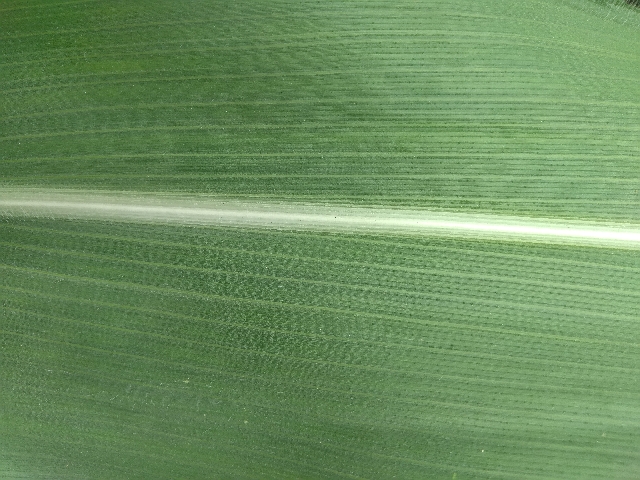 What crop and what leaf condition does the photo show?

maize, healthy
